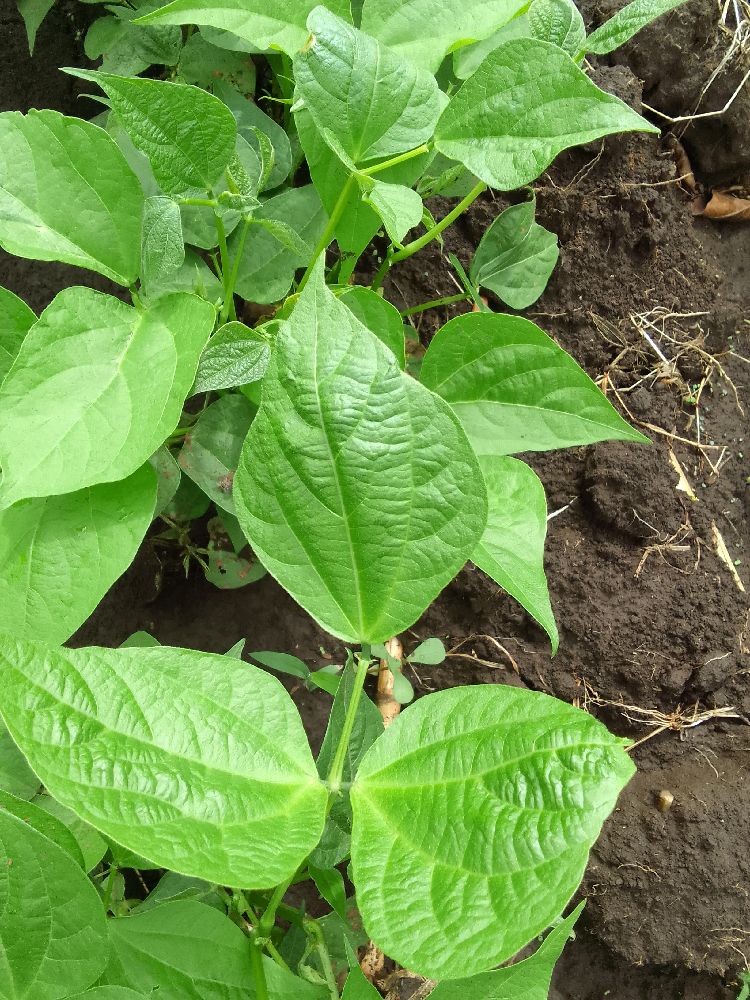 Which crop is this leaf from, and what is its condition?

common bean, healthy
